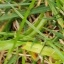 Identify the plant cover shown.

grass
